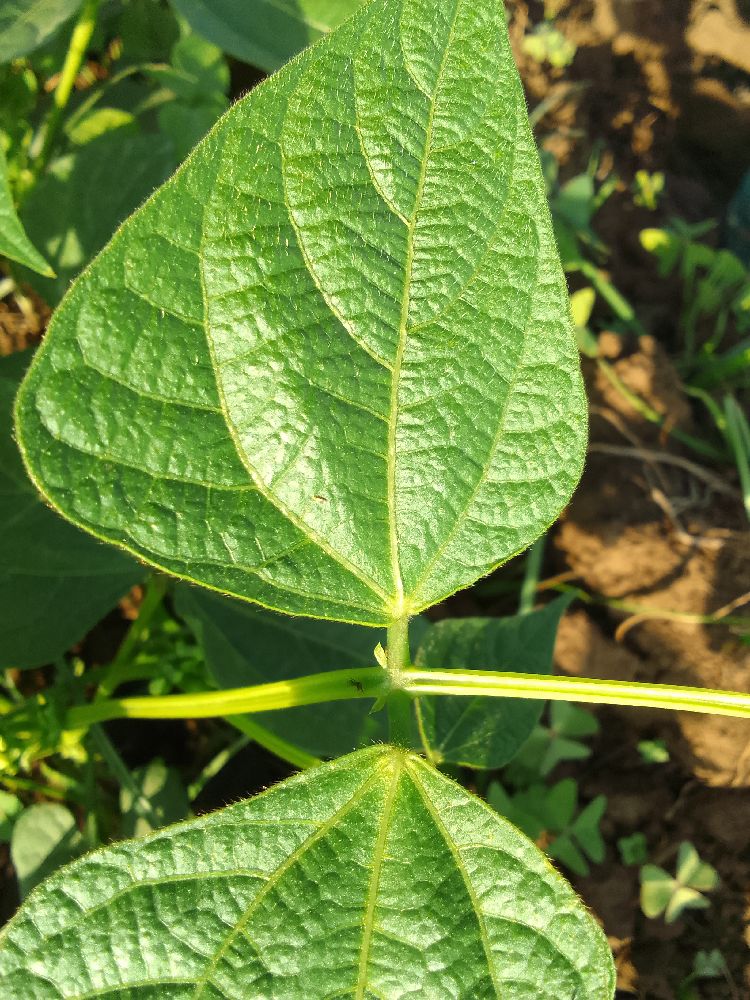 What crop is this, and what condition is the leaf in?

common bean, healthy
